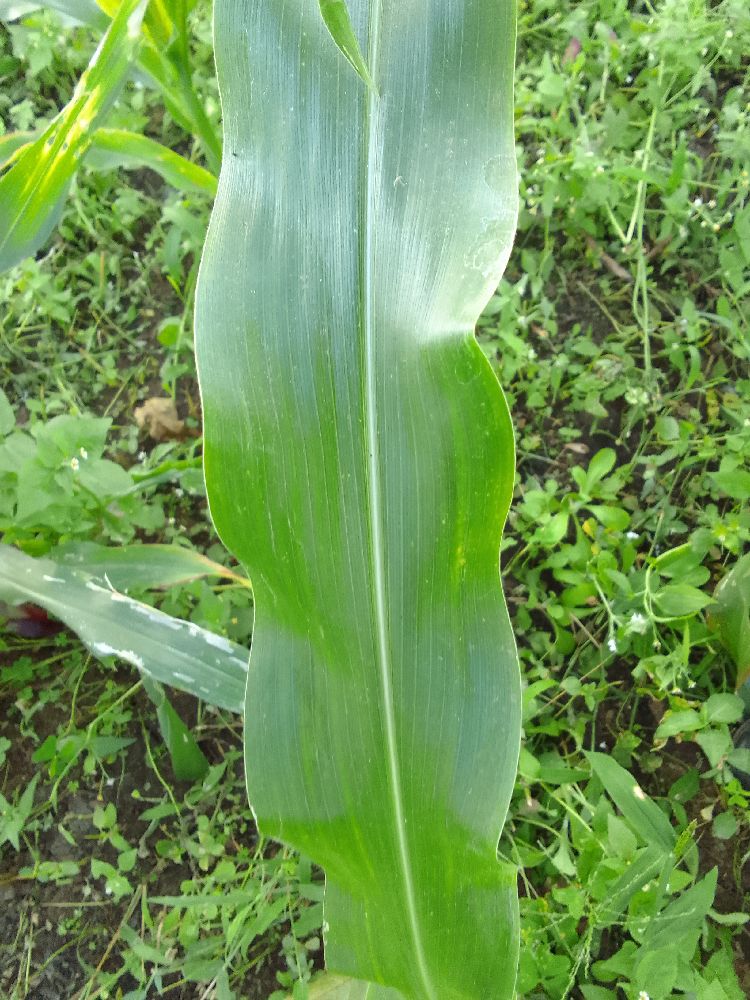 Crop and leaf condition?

maize, healthy
